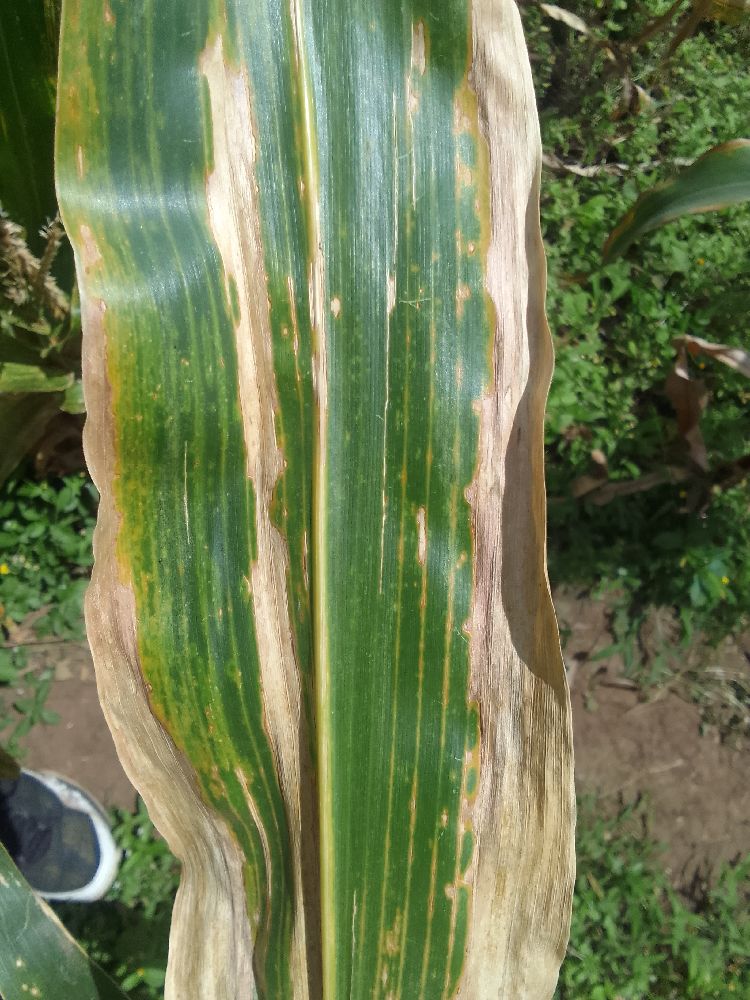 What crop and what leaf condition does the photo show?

maize, maize lethal necrosis
